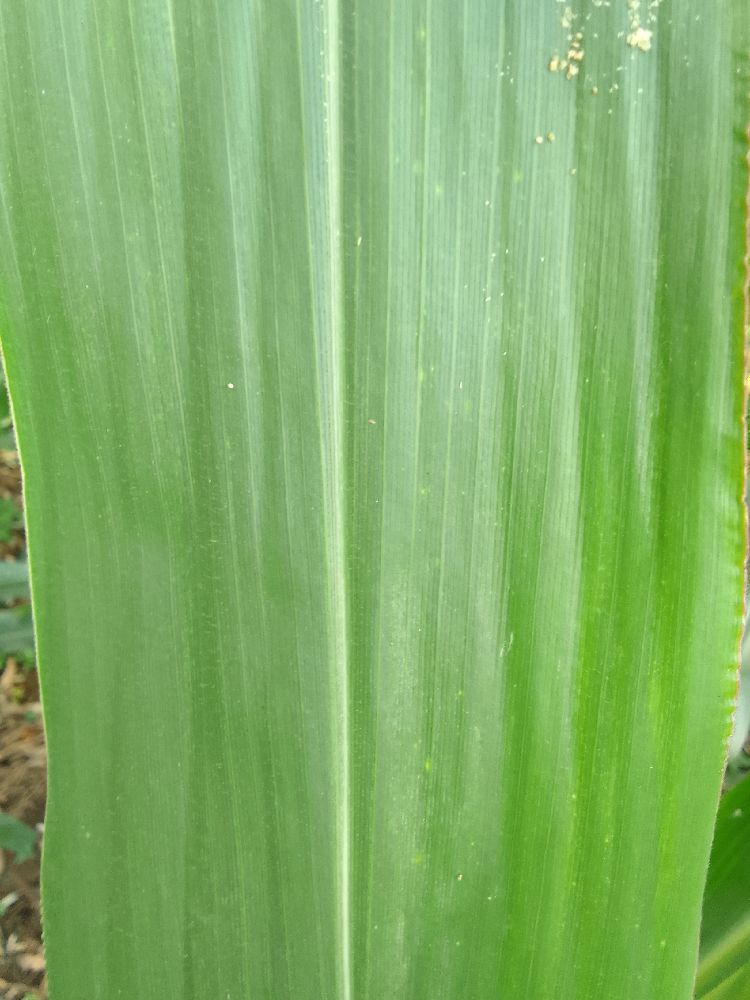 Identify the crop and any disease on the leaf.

maize, healthy
